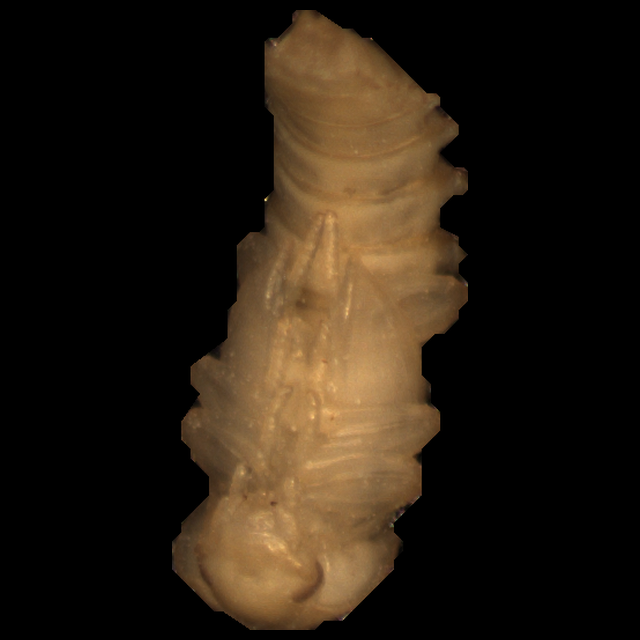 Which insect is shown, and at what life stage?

mealworm pupa
